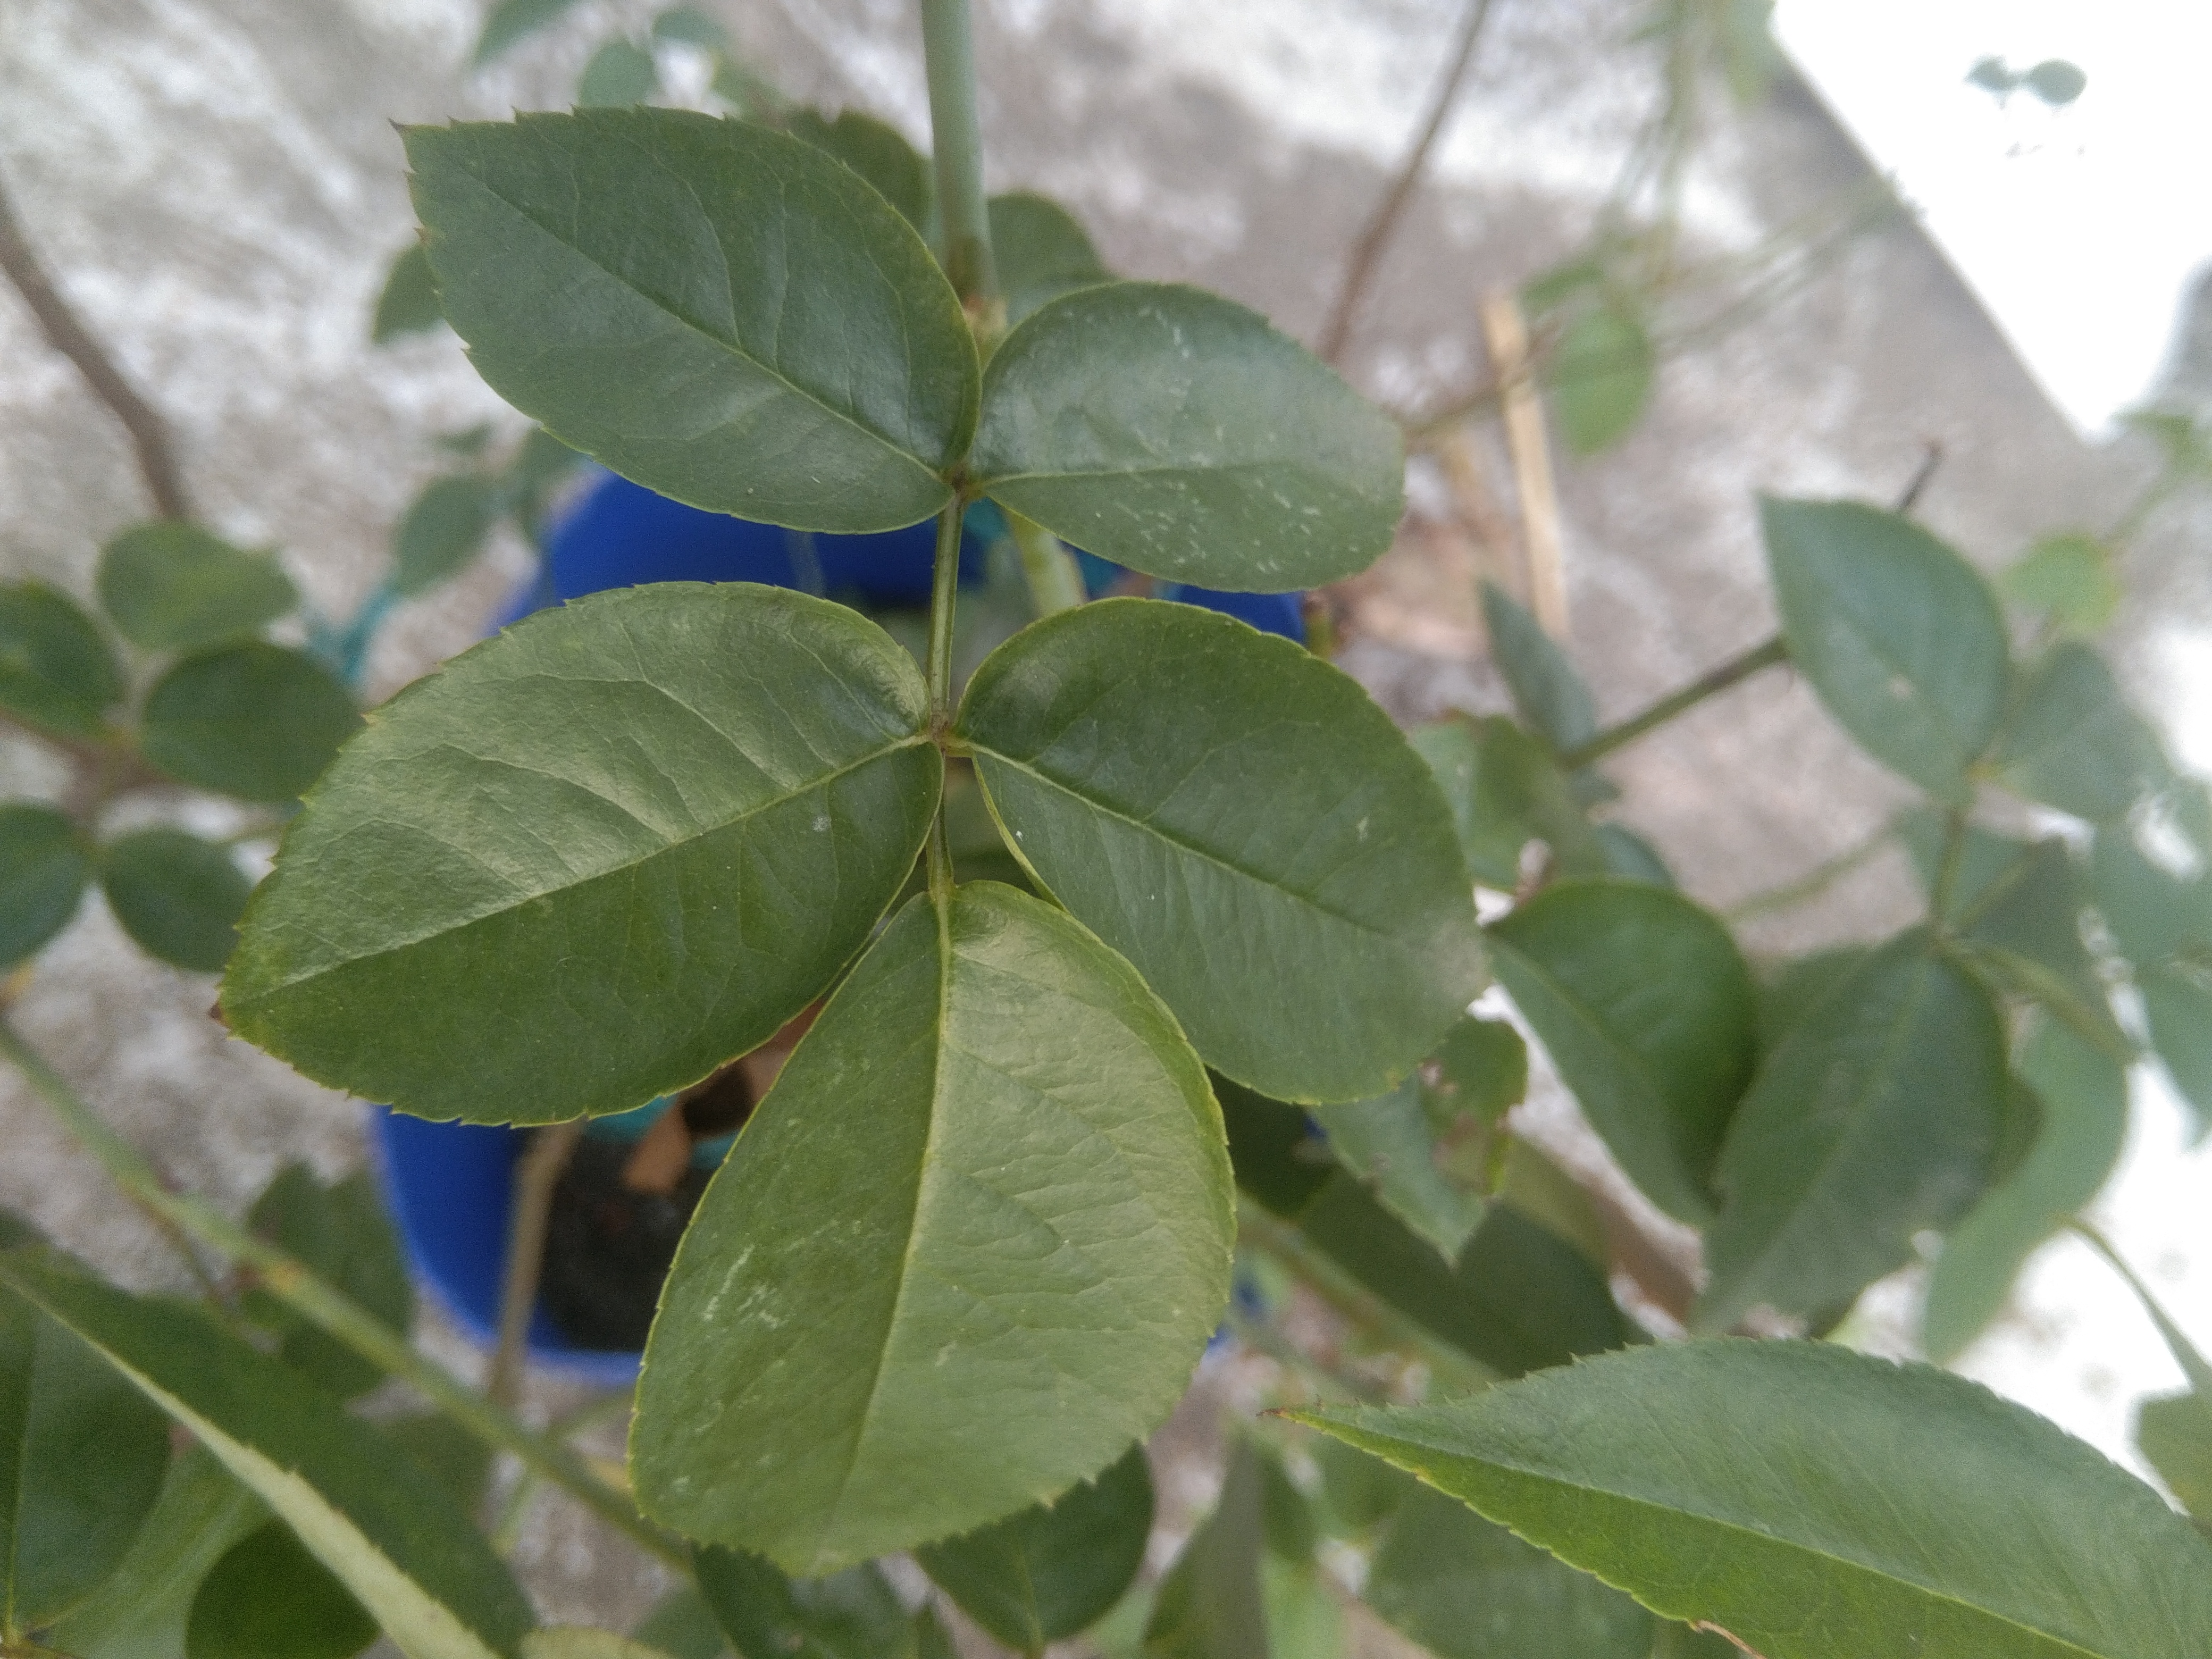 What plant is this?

rose
